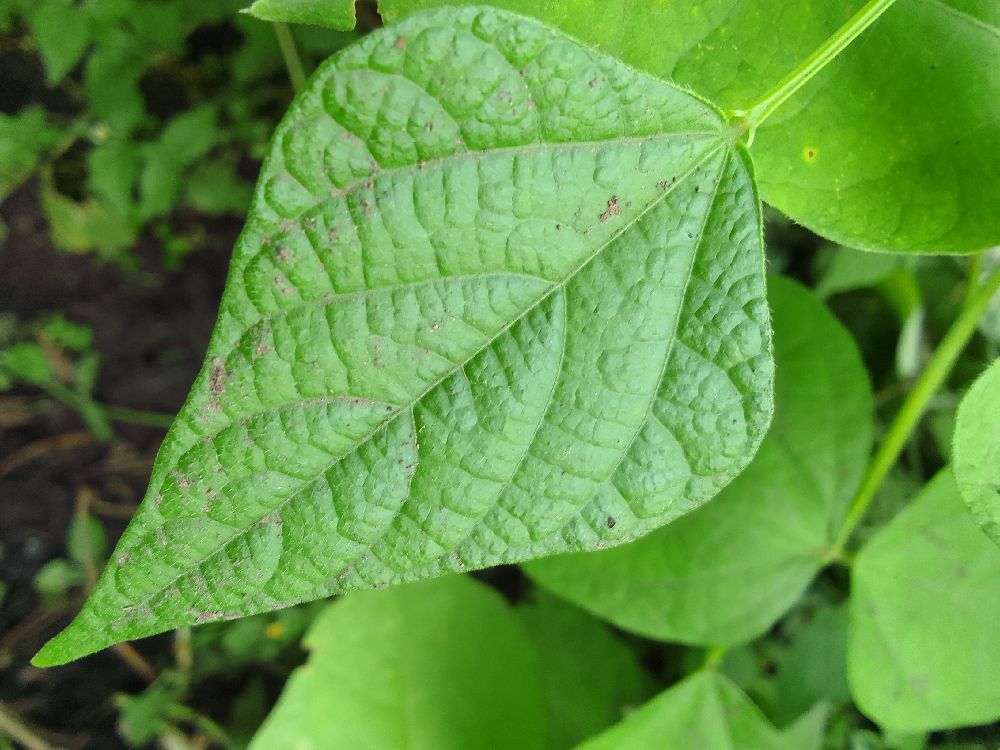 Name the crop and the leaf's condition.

common bean, healthy
